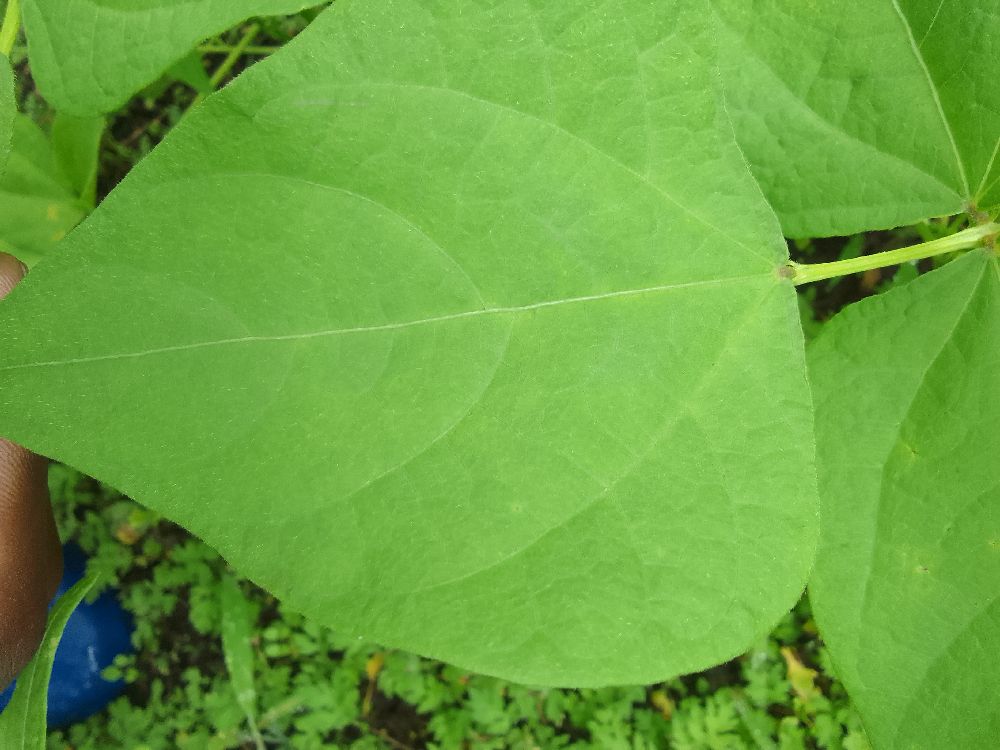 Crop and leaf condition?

common bean, healthy
